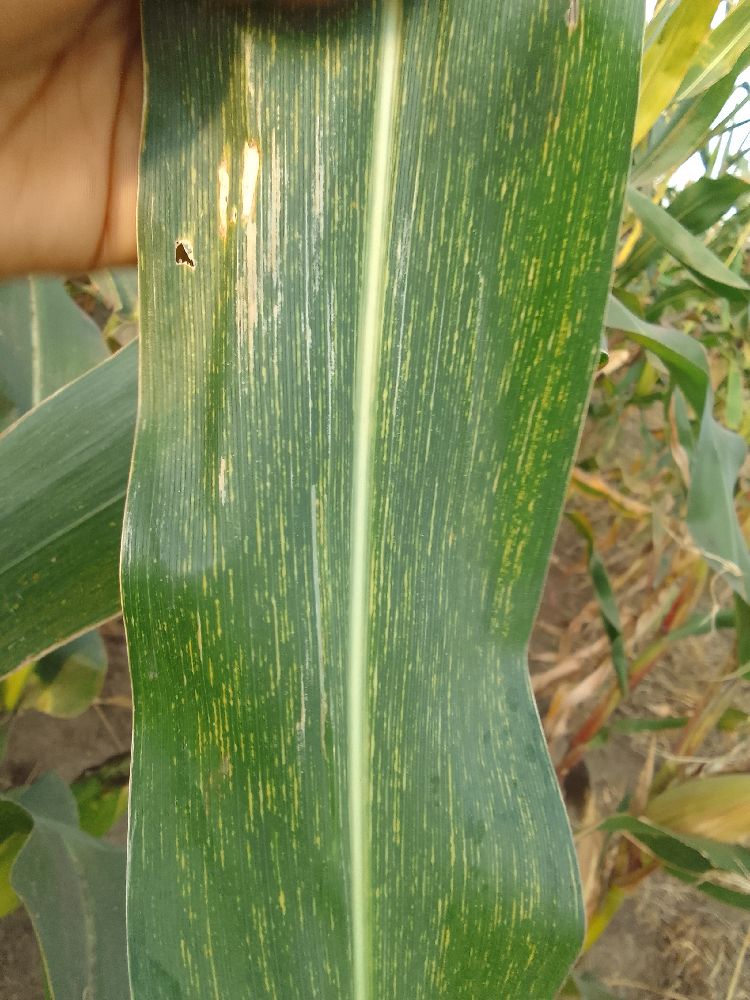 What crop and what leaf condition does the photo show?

maize, maize streak virus
